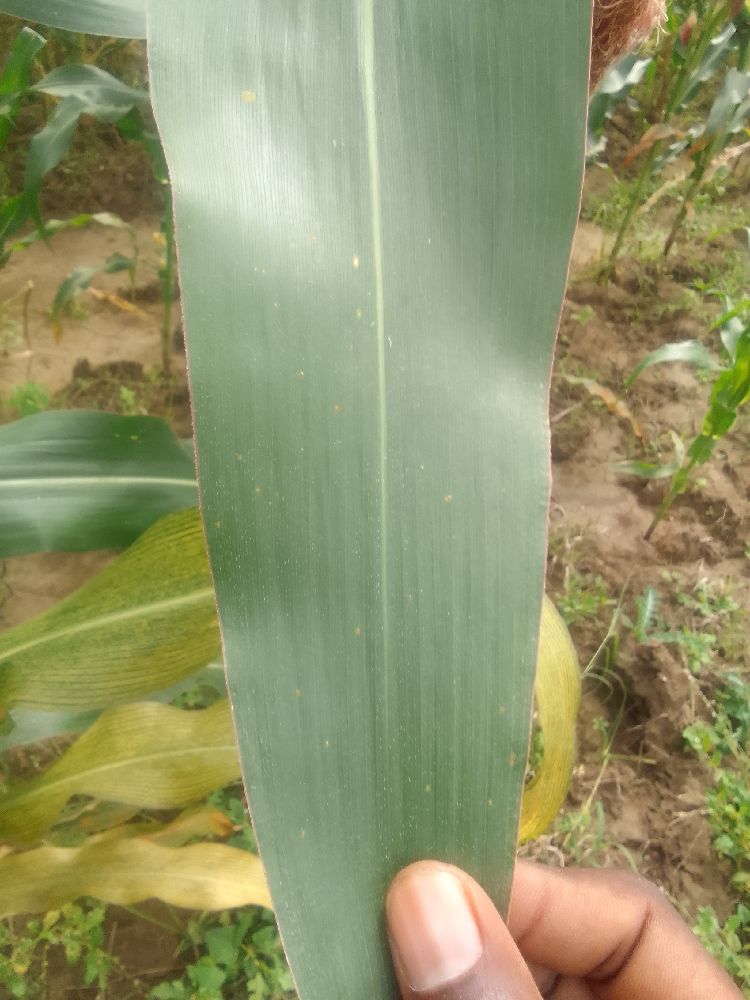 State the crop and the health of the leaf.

maize, healthy
